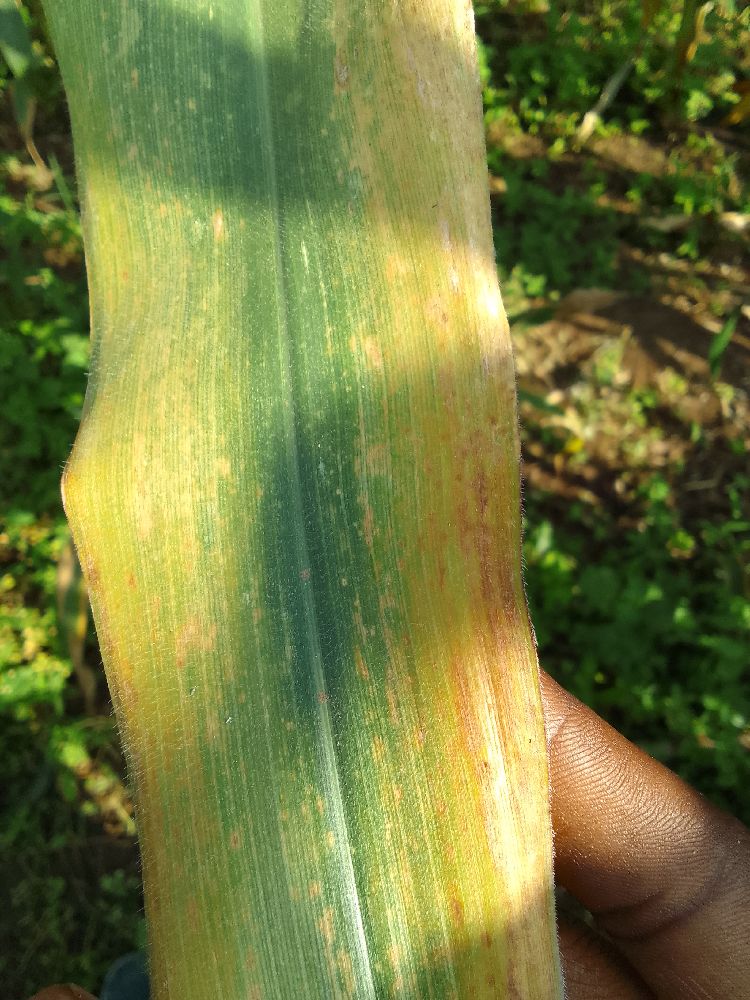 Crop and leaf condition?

maize, maize lethal necrosis
